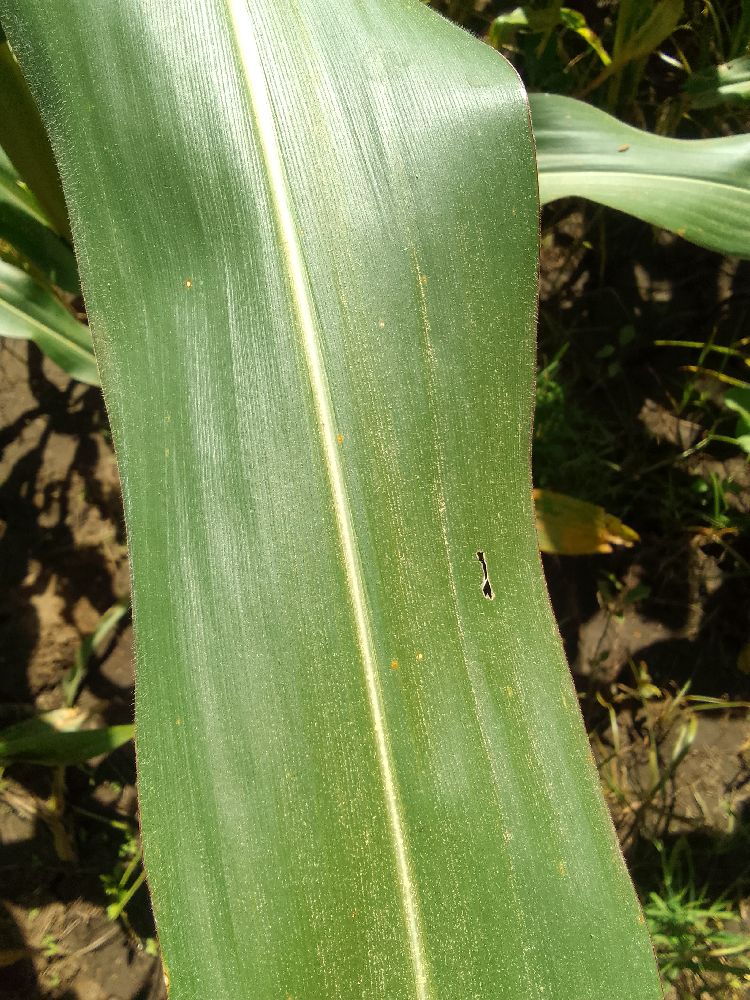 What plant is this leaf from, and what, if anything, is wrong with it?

maize, healthy
